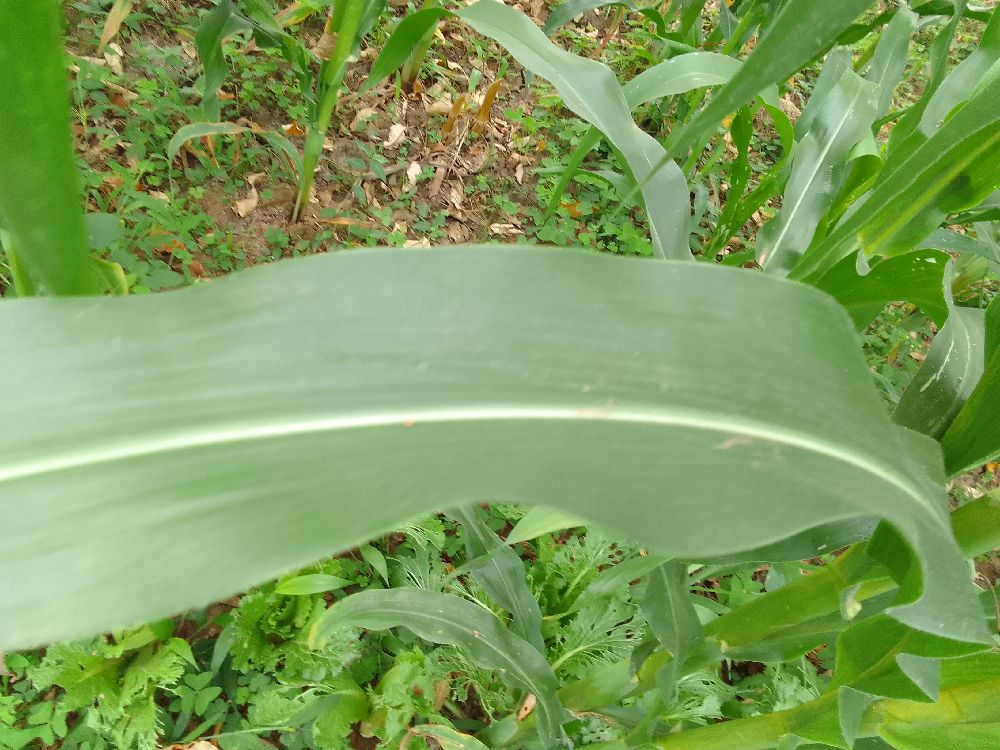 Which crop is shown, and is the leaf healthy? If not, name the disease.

maize, healthy
